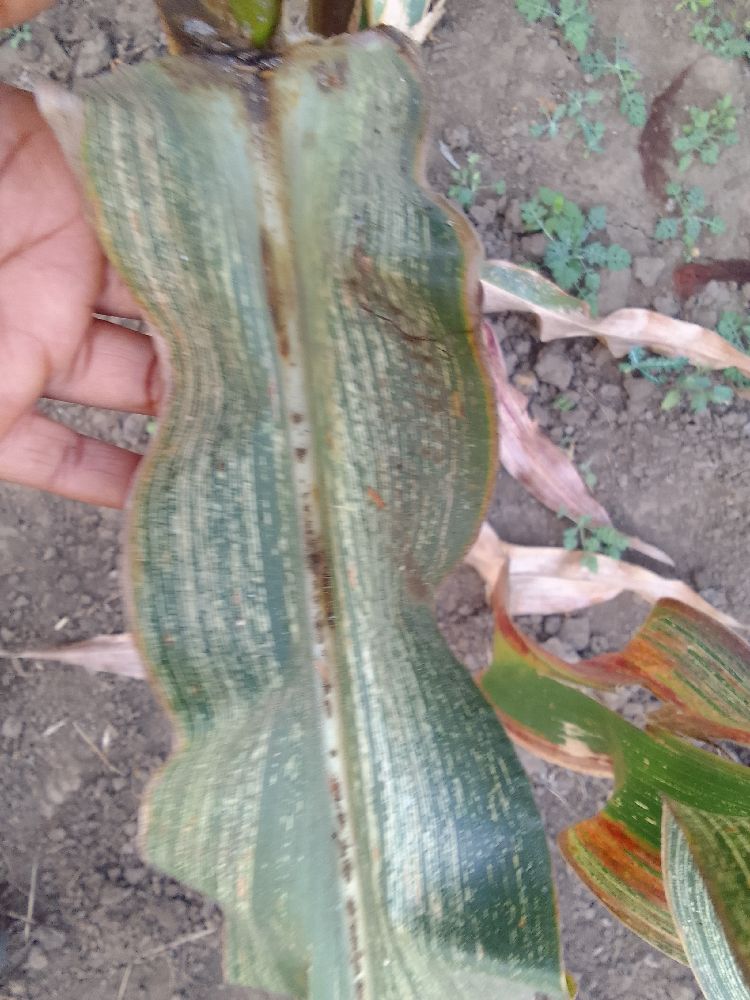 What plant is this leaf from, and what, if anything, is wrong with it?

maize, maize streak virus
